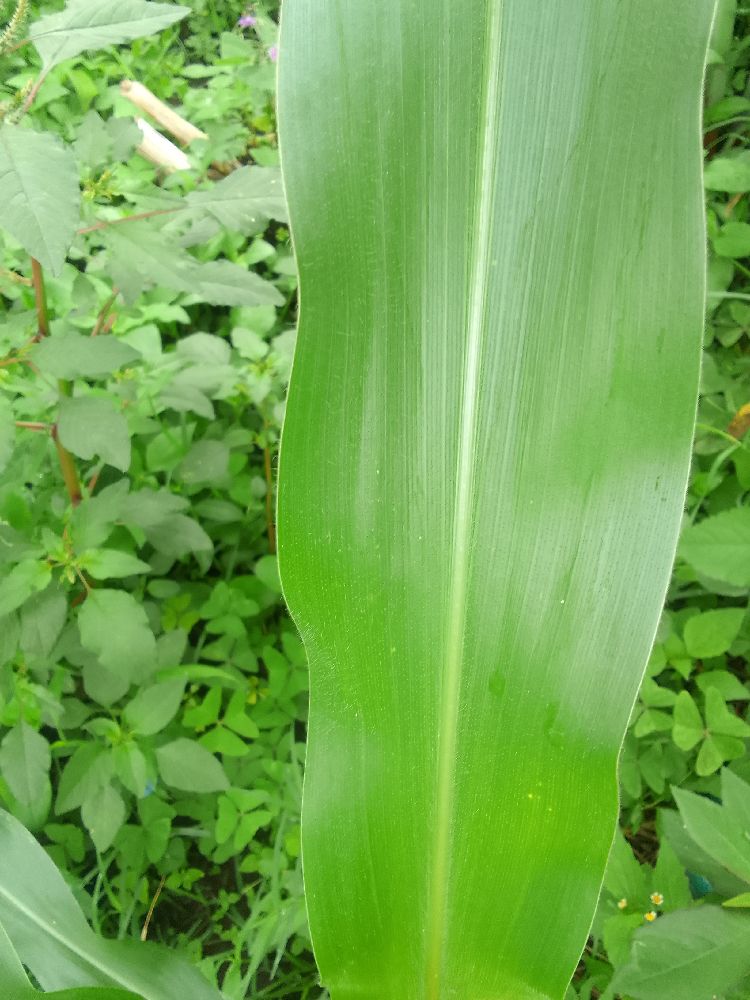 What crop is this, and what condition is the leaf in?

maize, healthy
